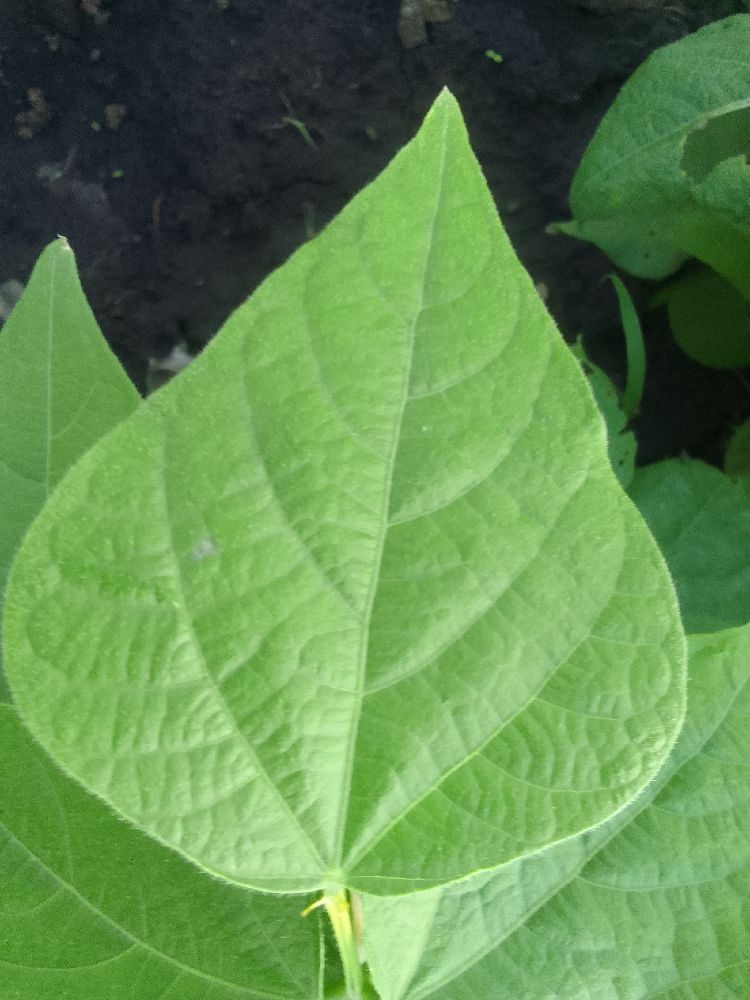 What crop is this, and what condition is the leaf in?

common bean, healthy
